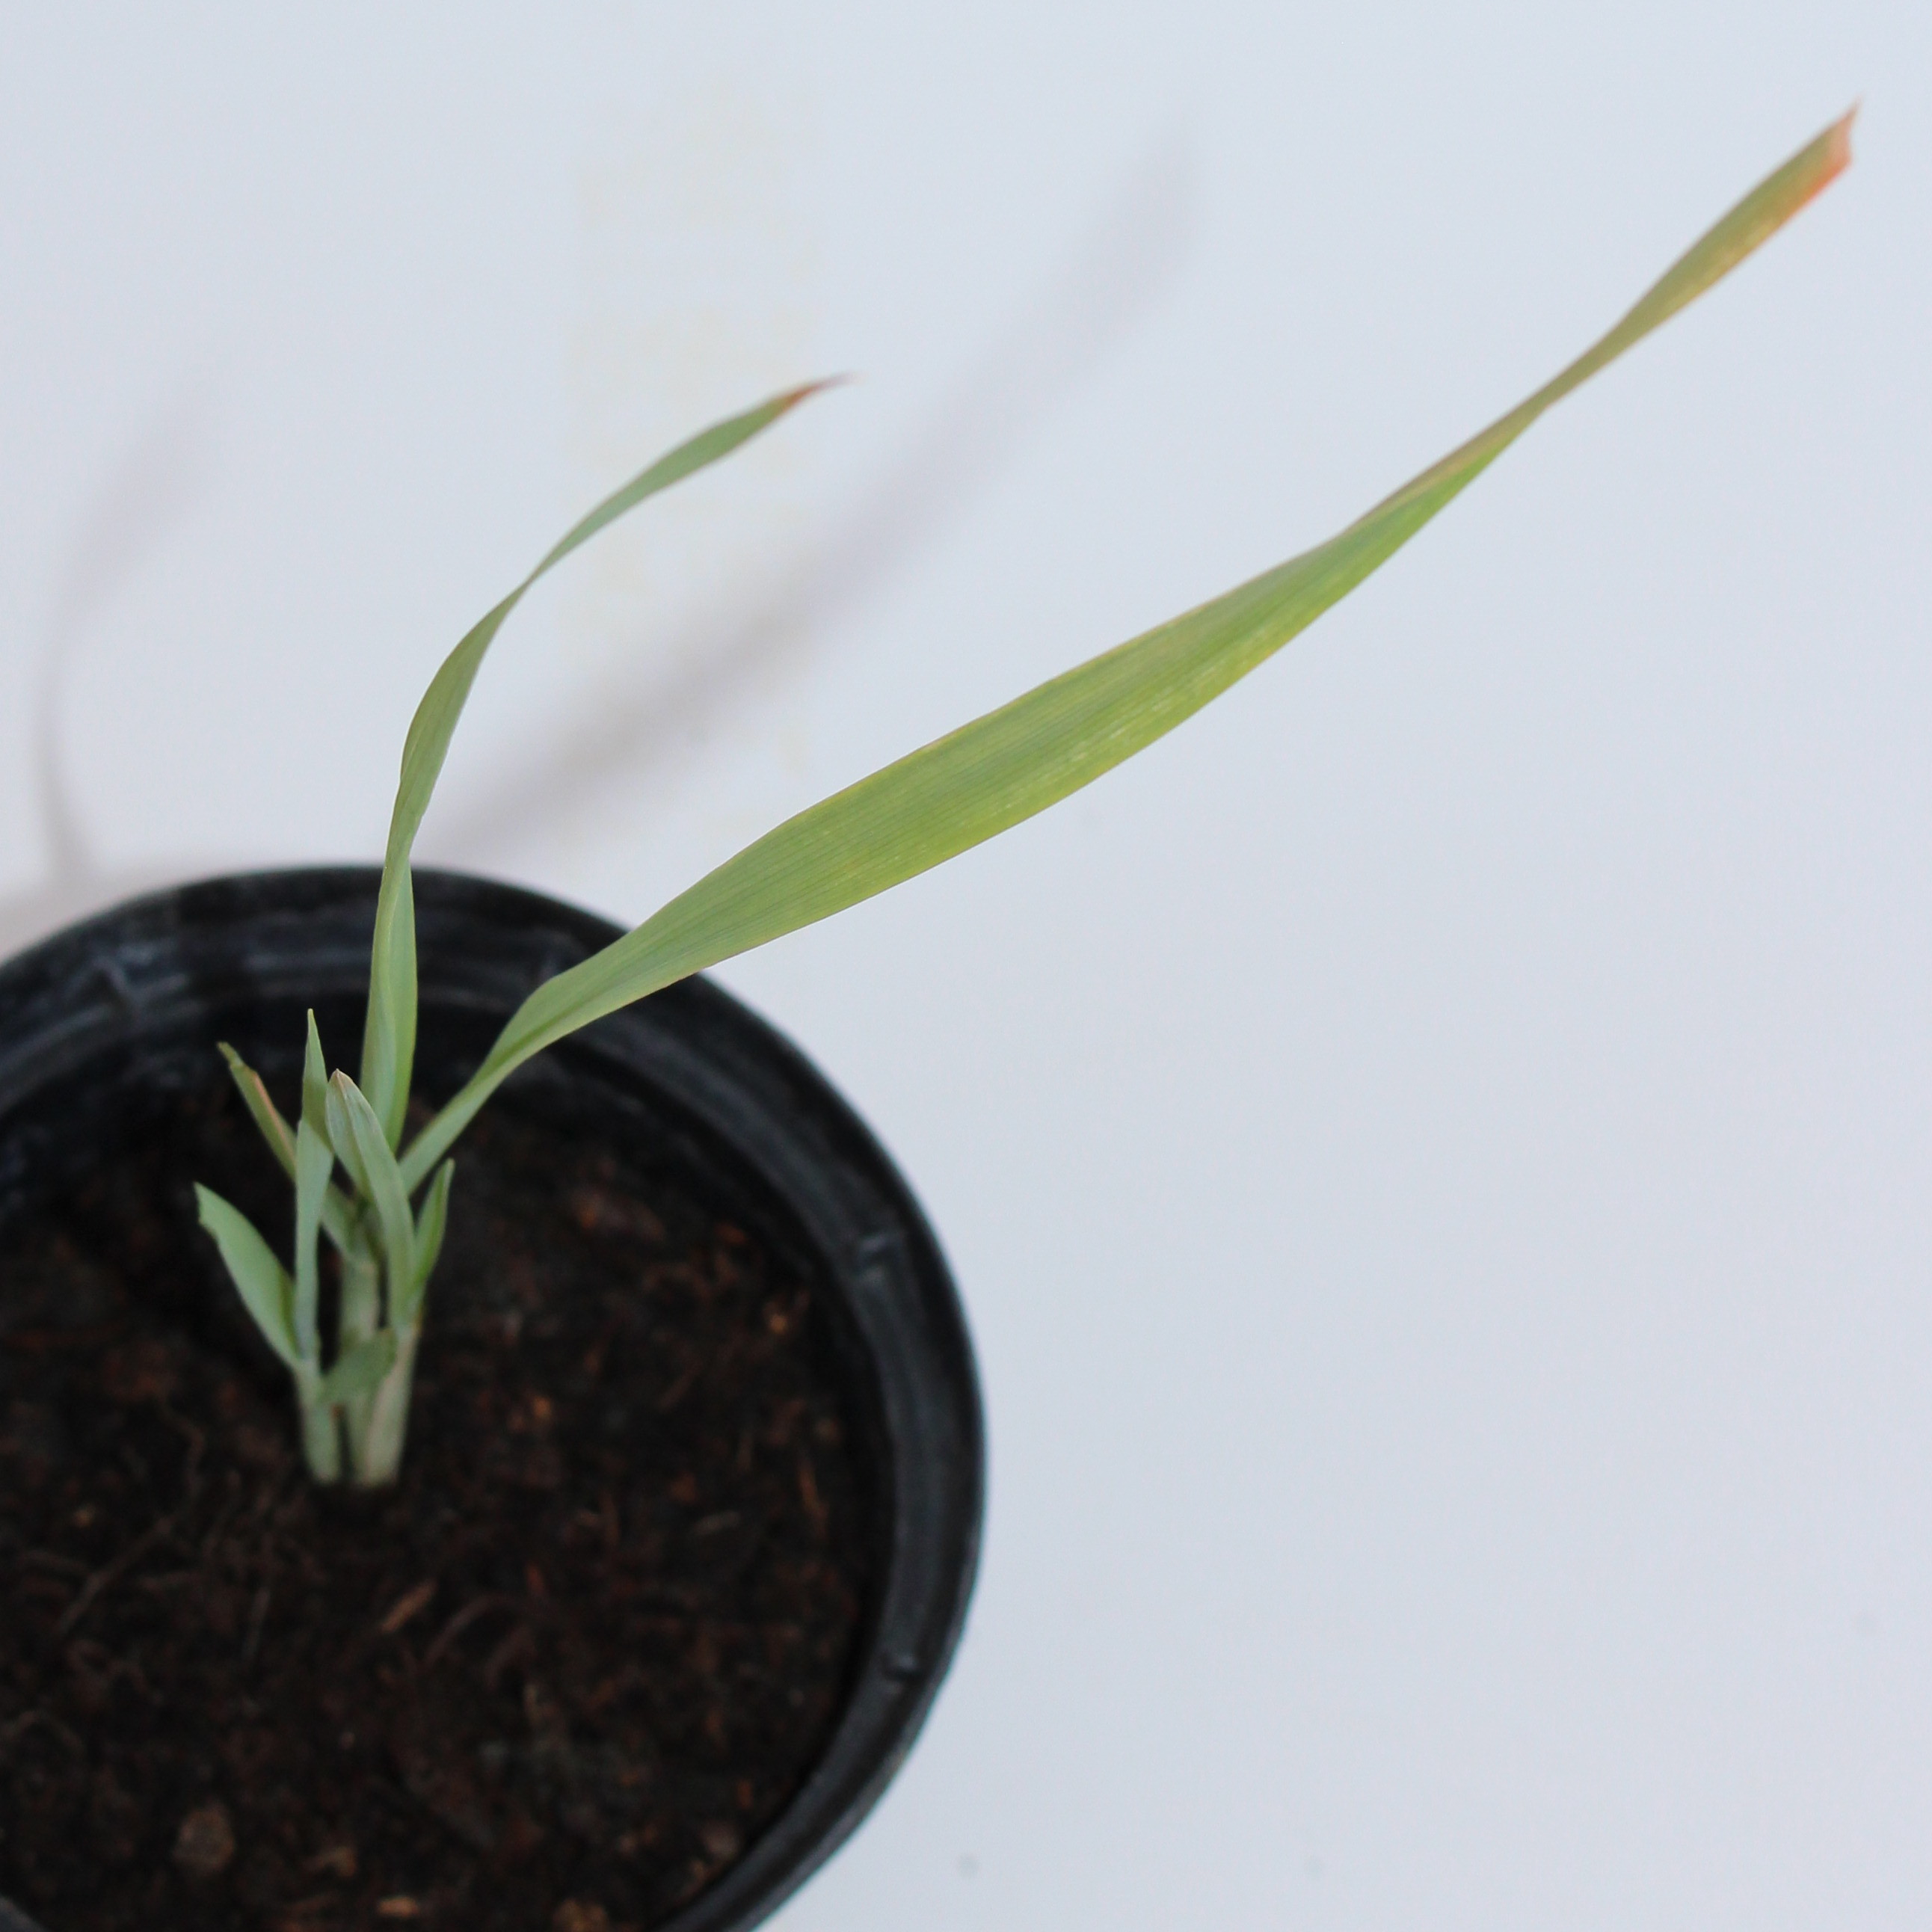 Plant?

Avena sterilis
